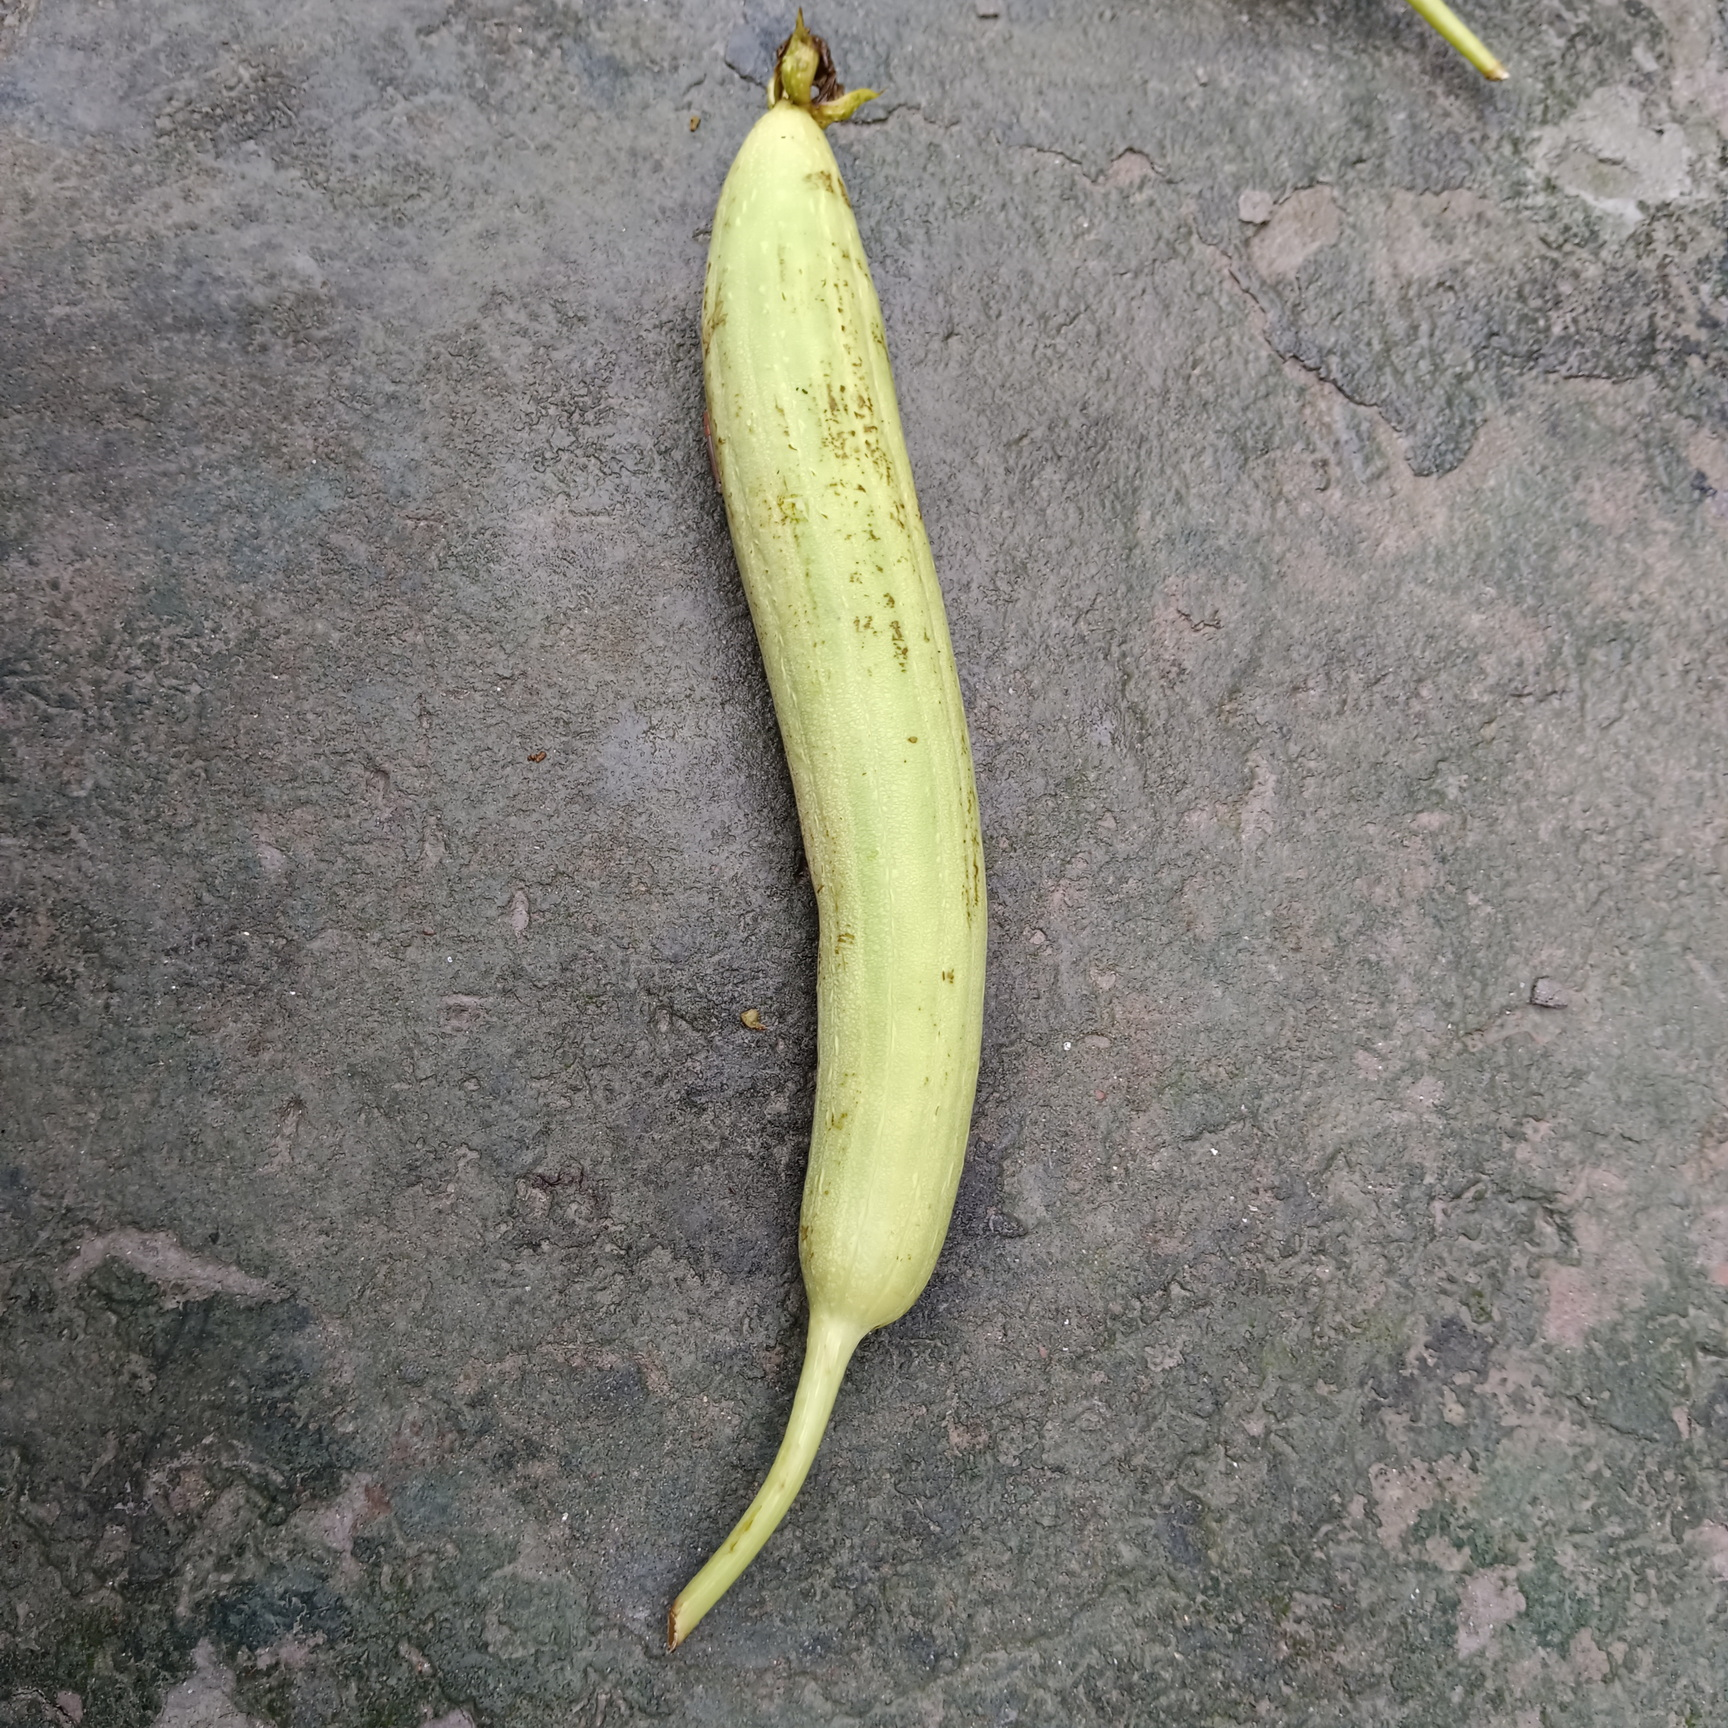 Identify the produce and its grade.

luffa, fresh
